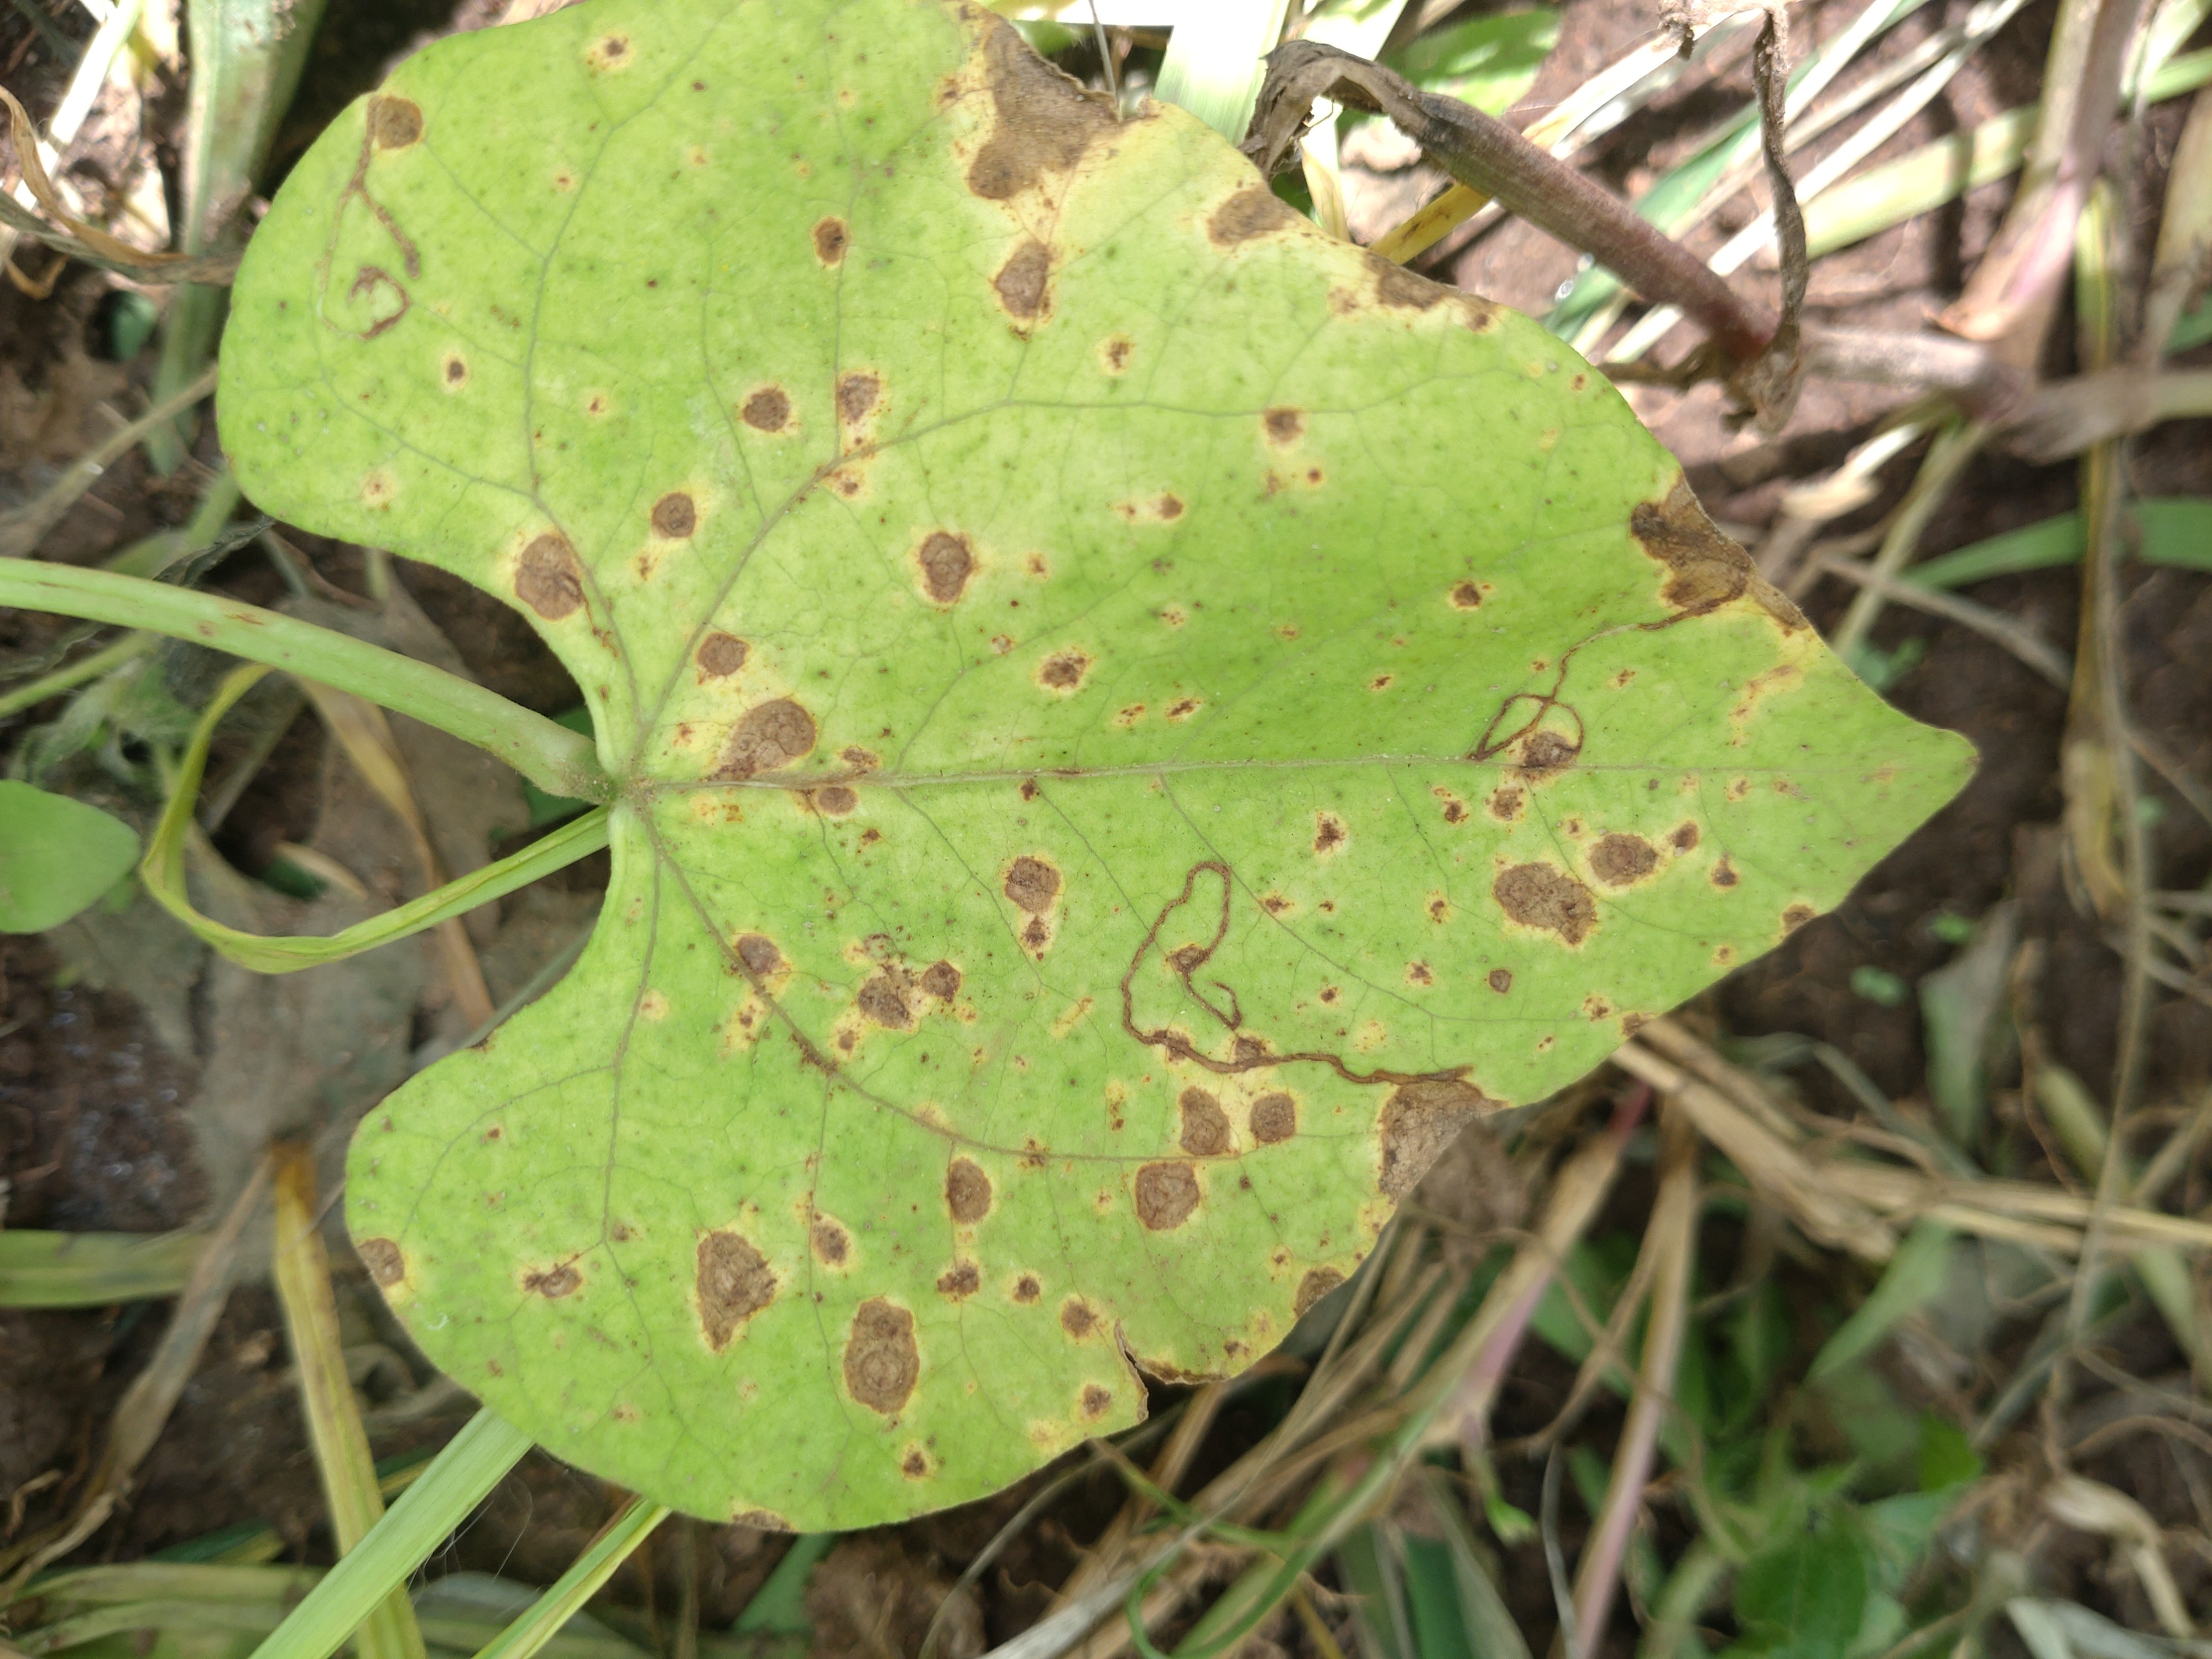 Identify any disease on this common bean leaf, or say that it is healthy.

rust
